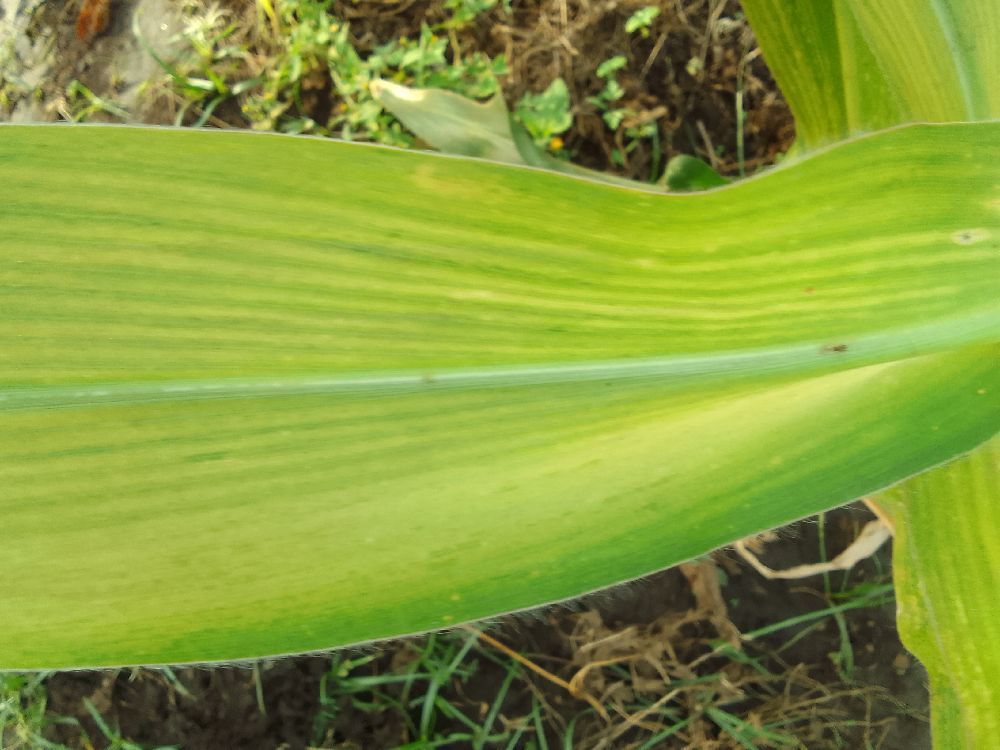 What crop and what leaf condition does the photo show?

maize, maize lethal necrosis
